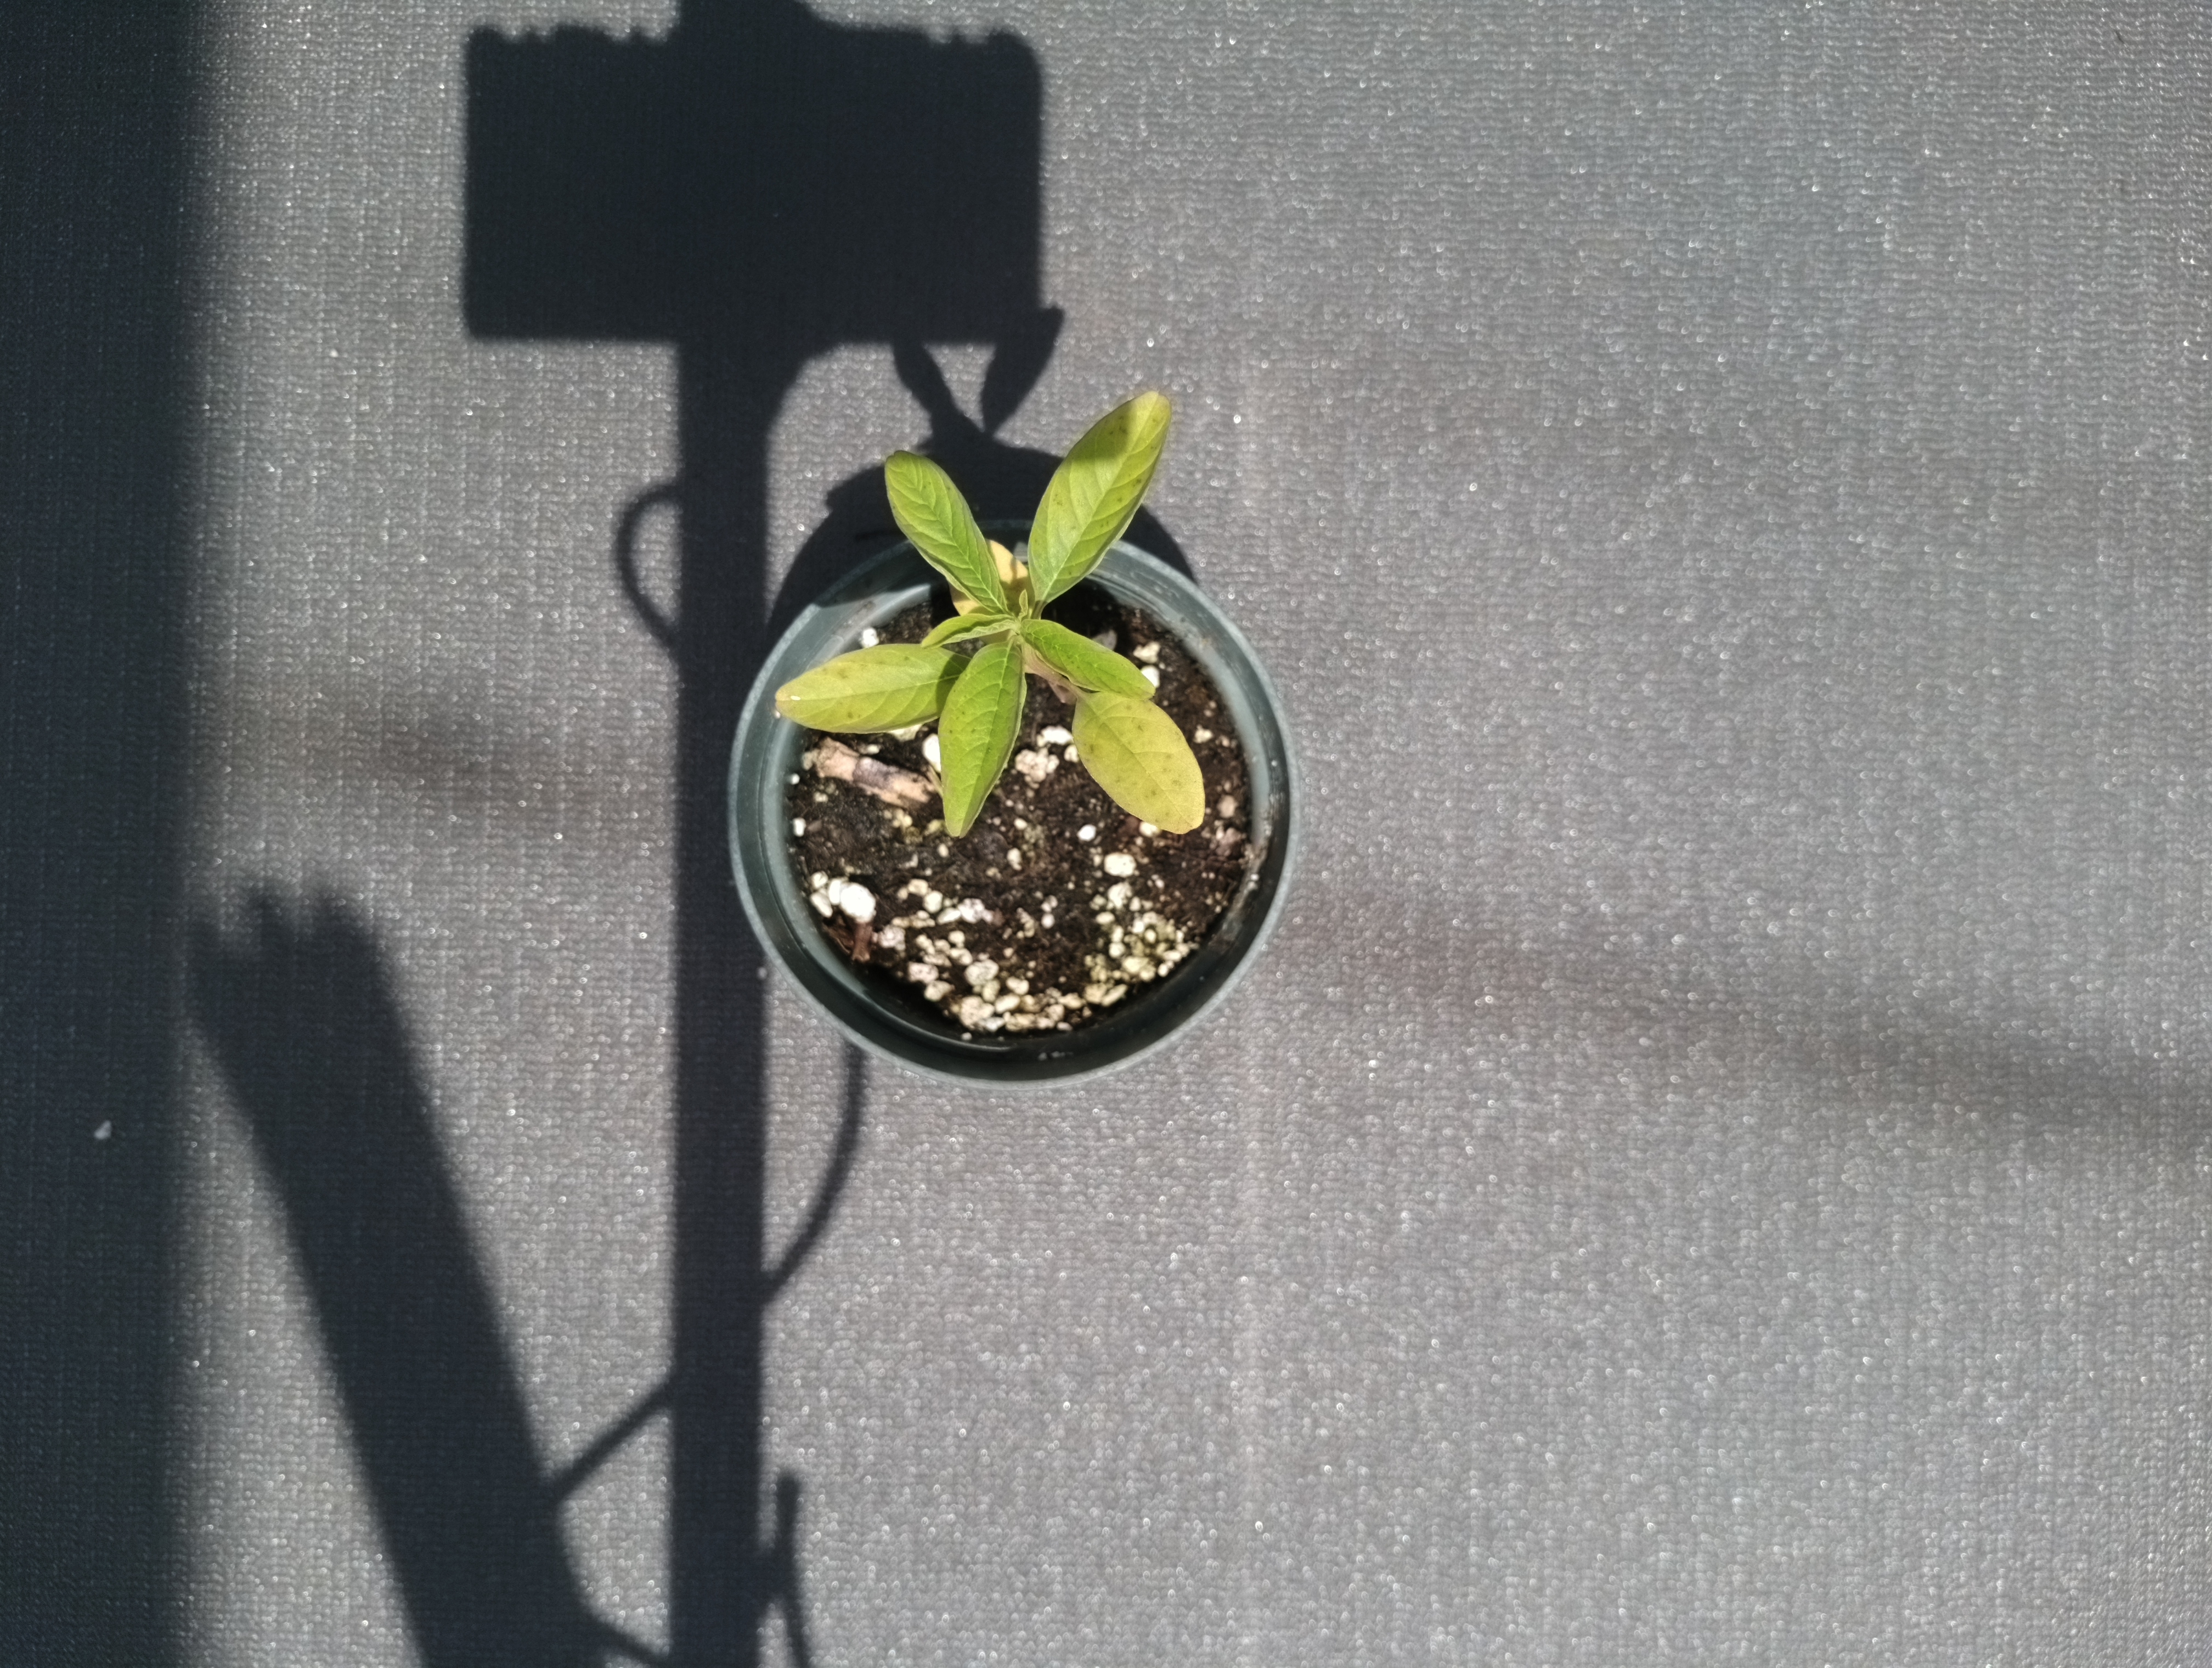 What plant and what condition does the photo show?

waterhemp, chlorosis only
